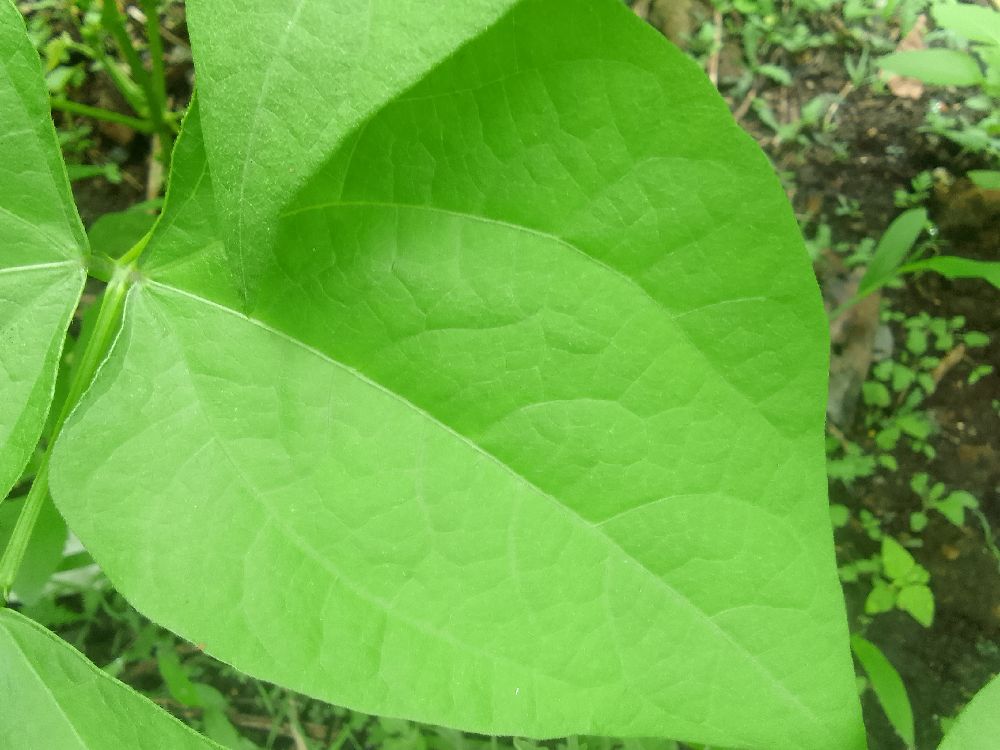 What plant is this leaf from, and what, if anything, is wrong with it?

common bean, healthy
